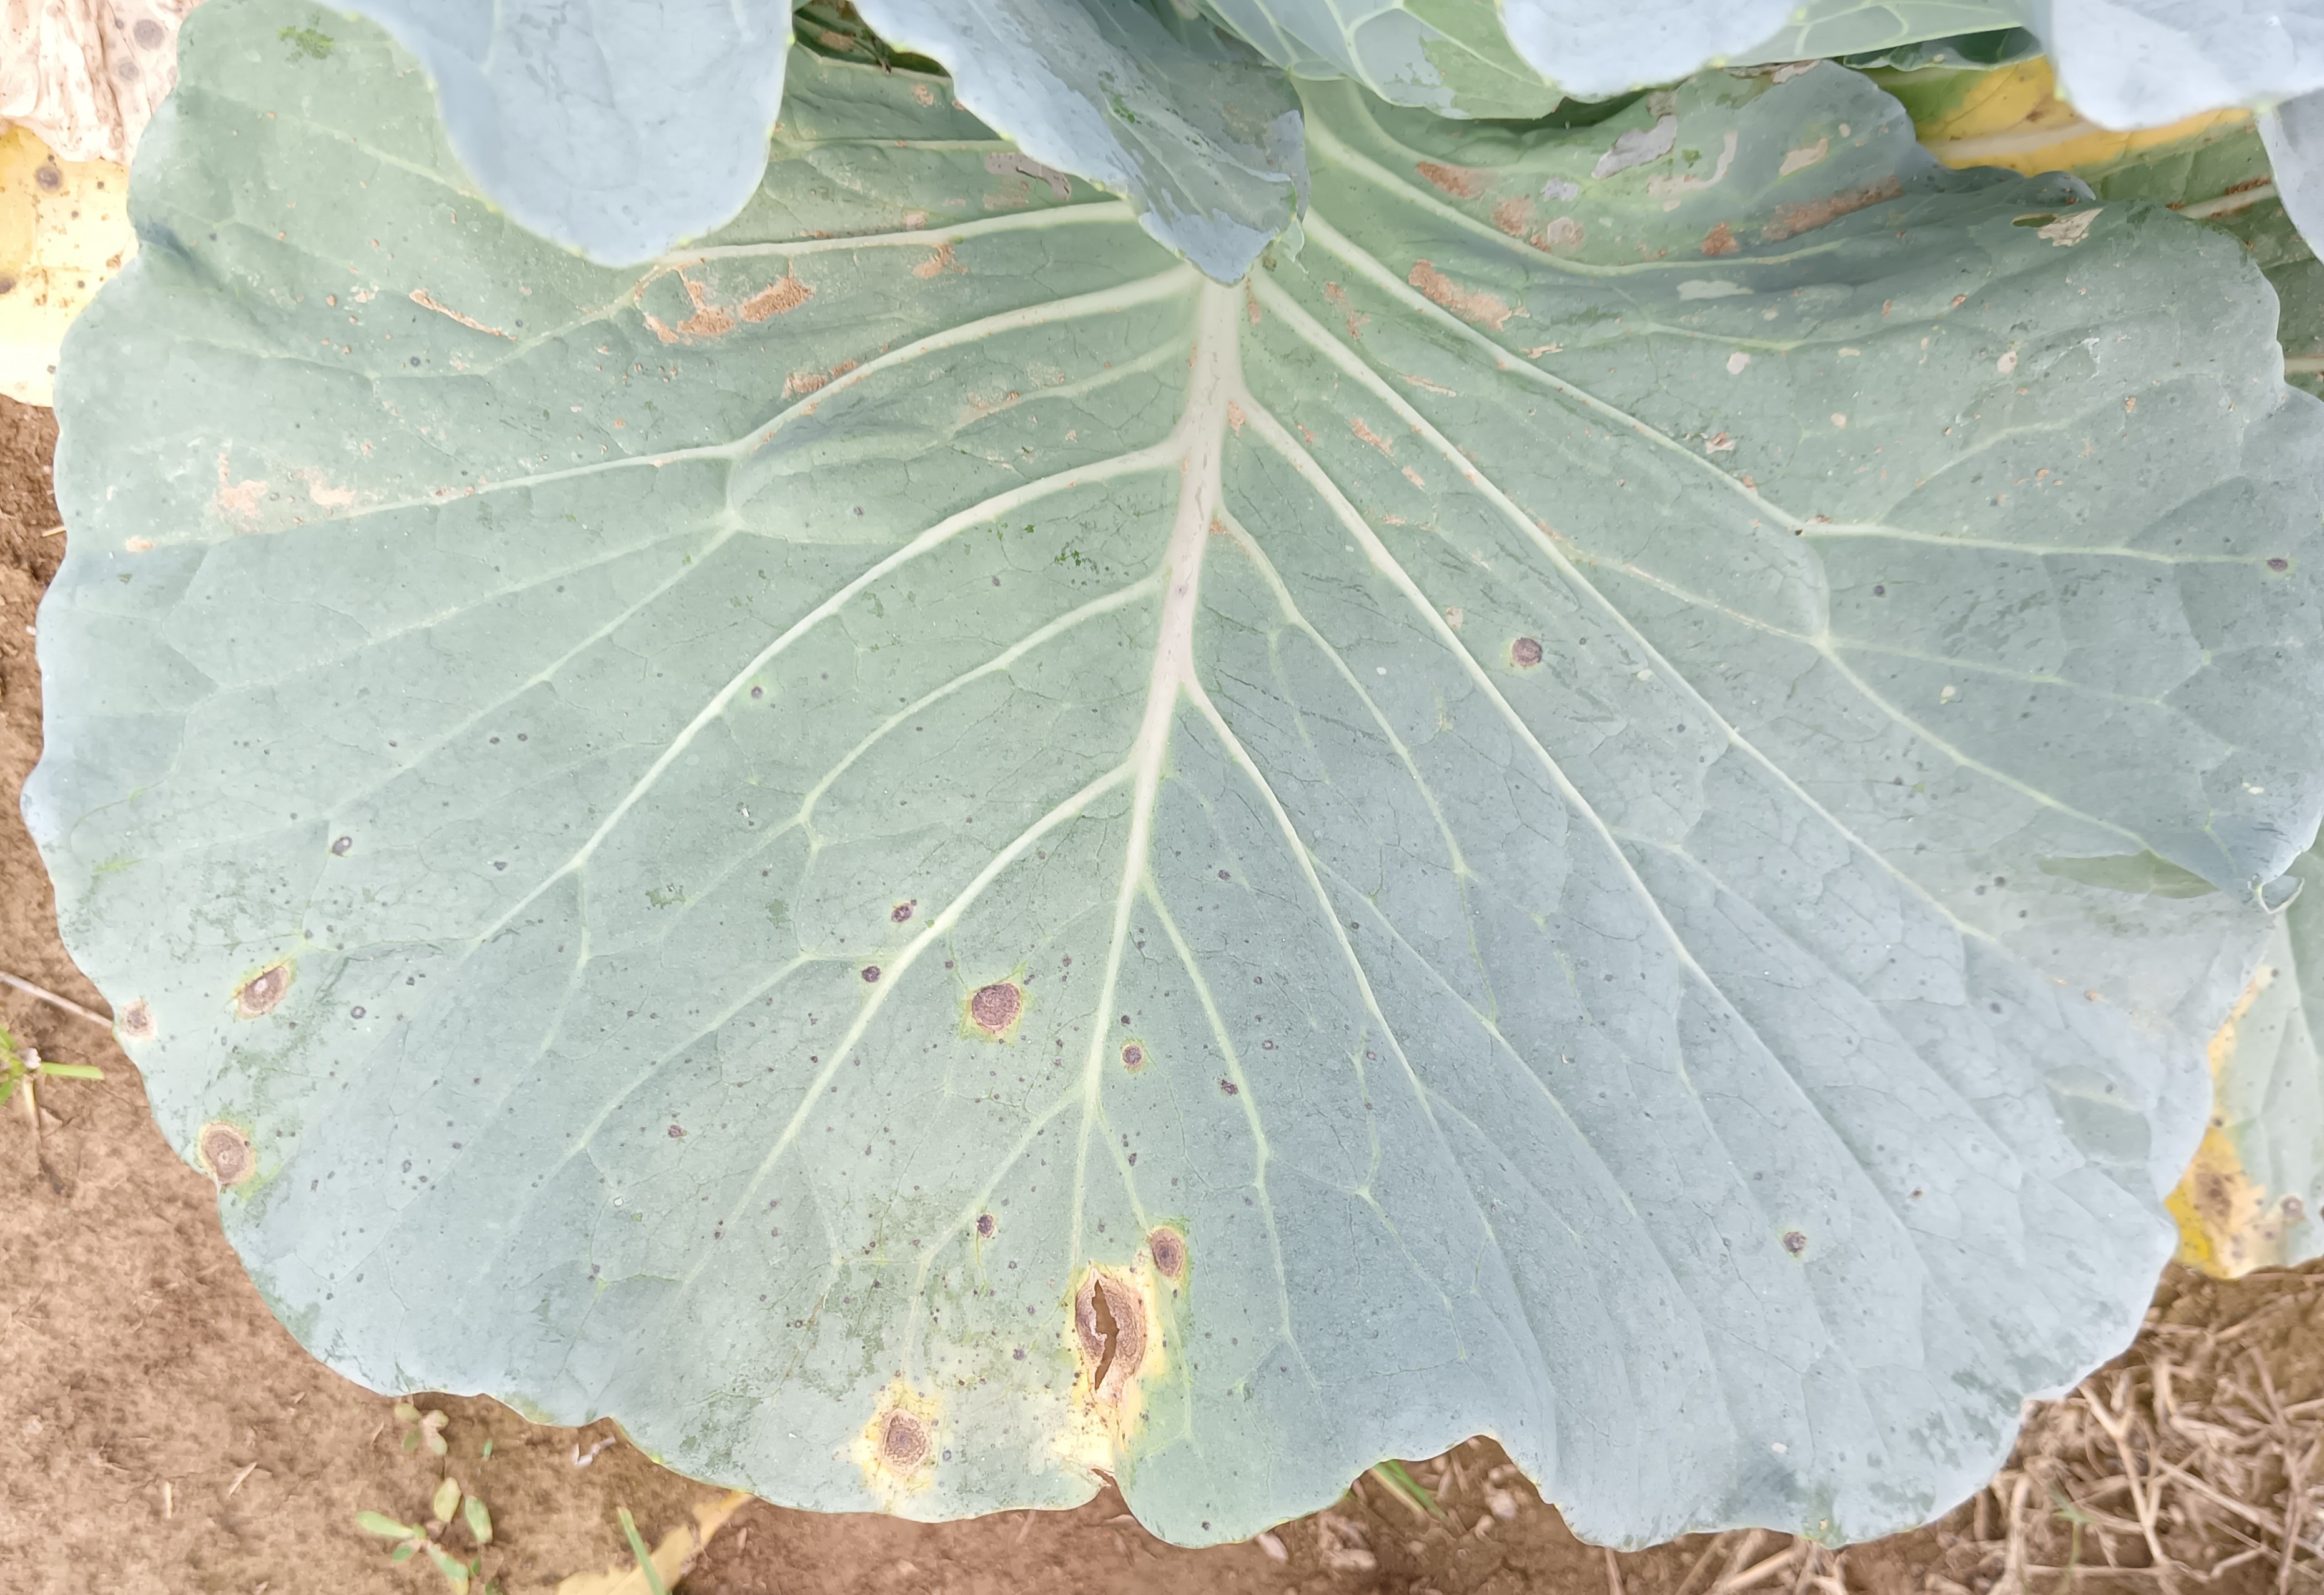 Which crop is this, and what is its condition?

cabbage, alternaria
